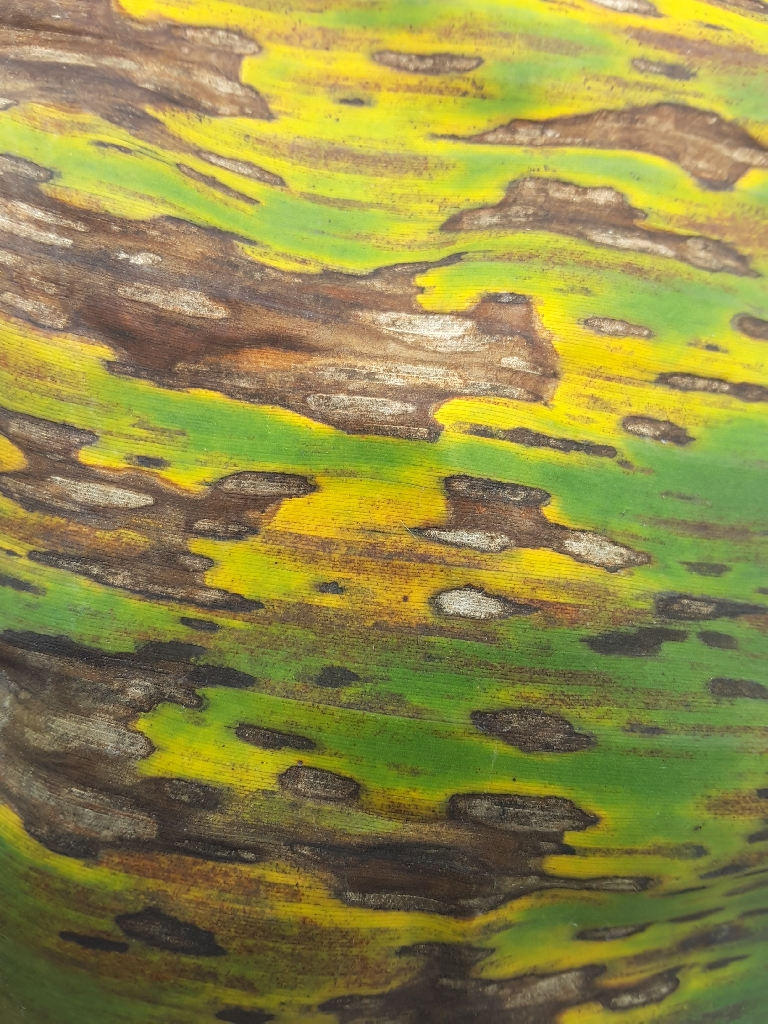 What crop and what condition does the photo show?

banana, black sigatoka
